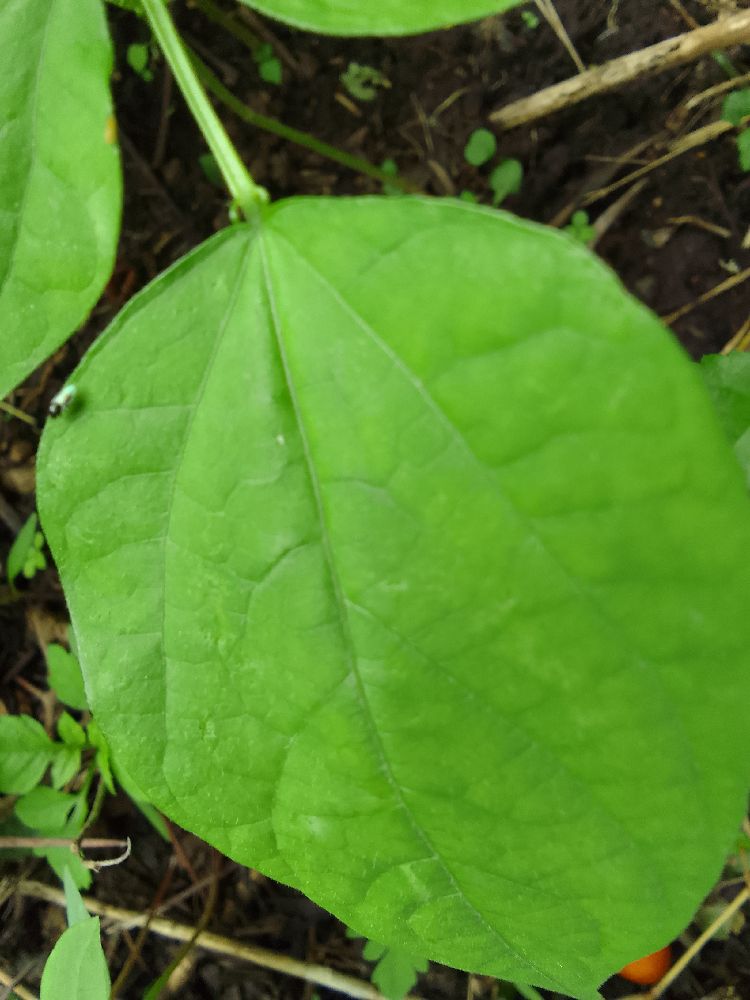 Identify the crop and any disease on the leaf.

common bean, healthy
